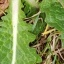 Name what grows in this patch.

structured weed
